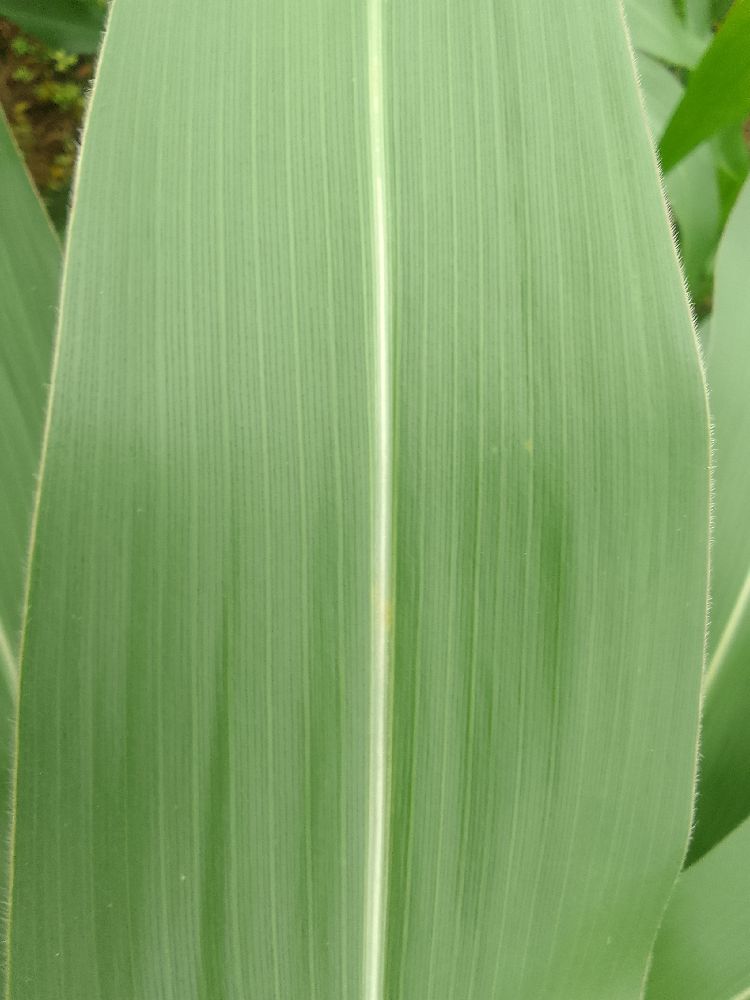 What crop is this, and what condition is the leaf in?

maize, healthy
